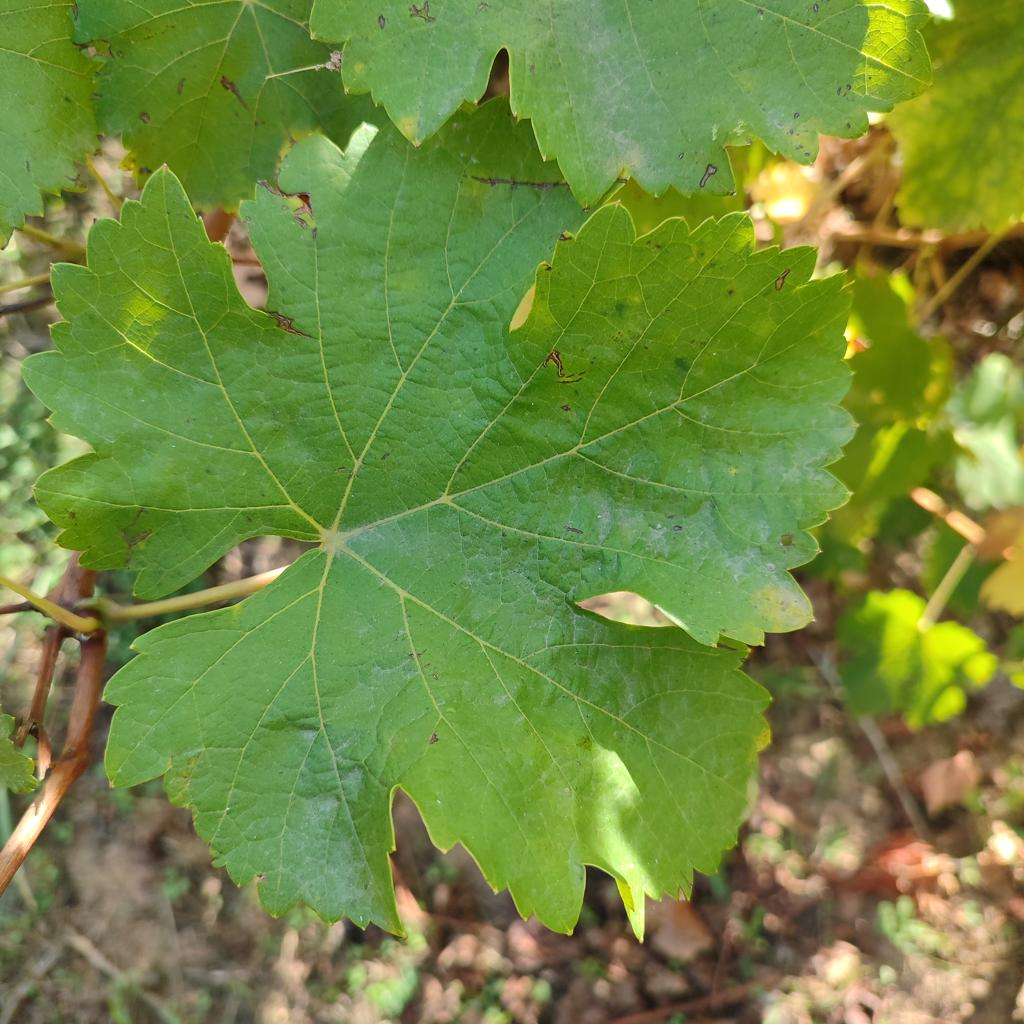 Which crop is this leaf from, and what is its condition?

grapevine, powdery mildew
